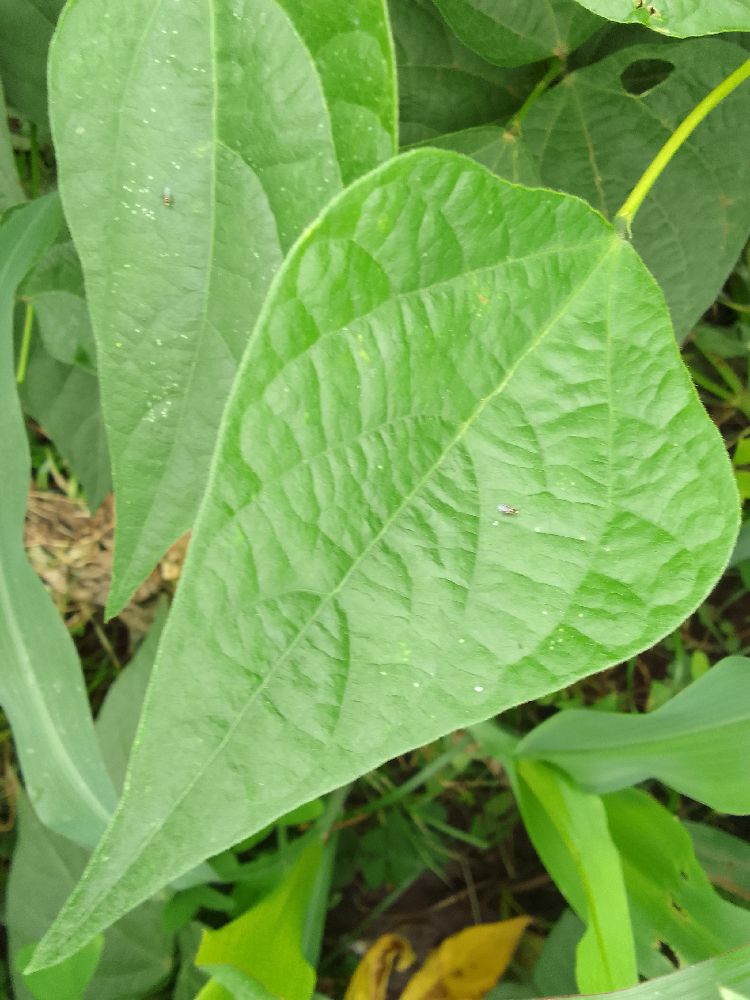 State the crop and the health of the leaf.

common bean, healthy
